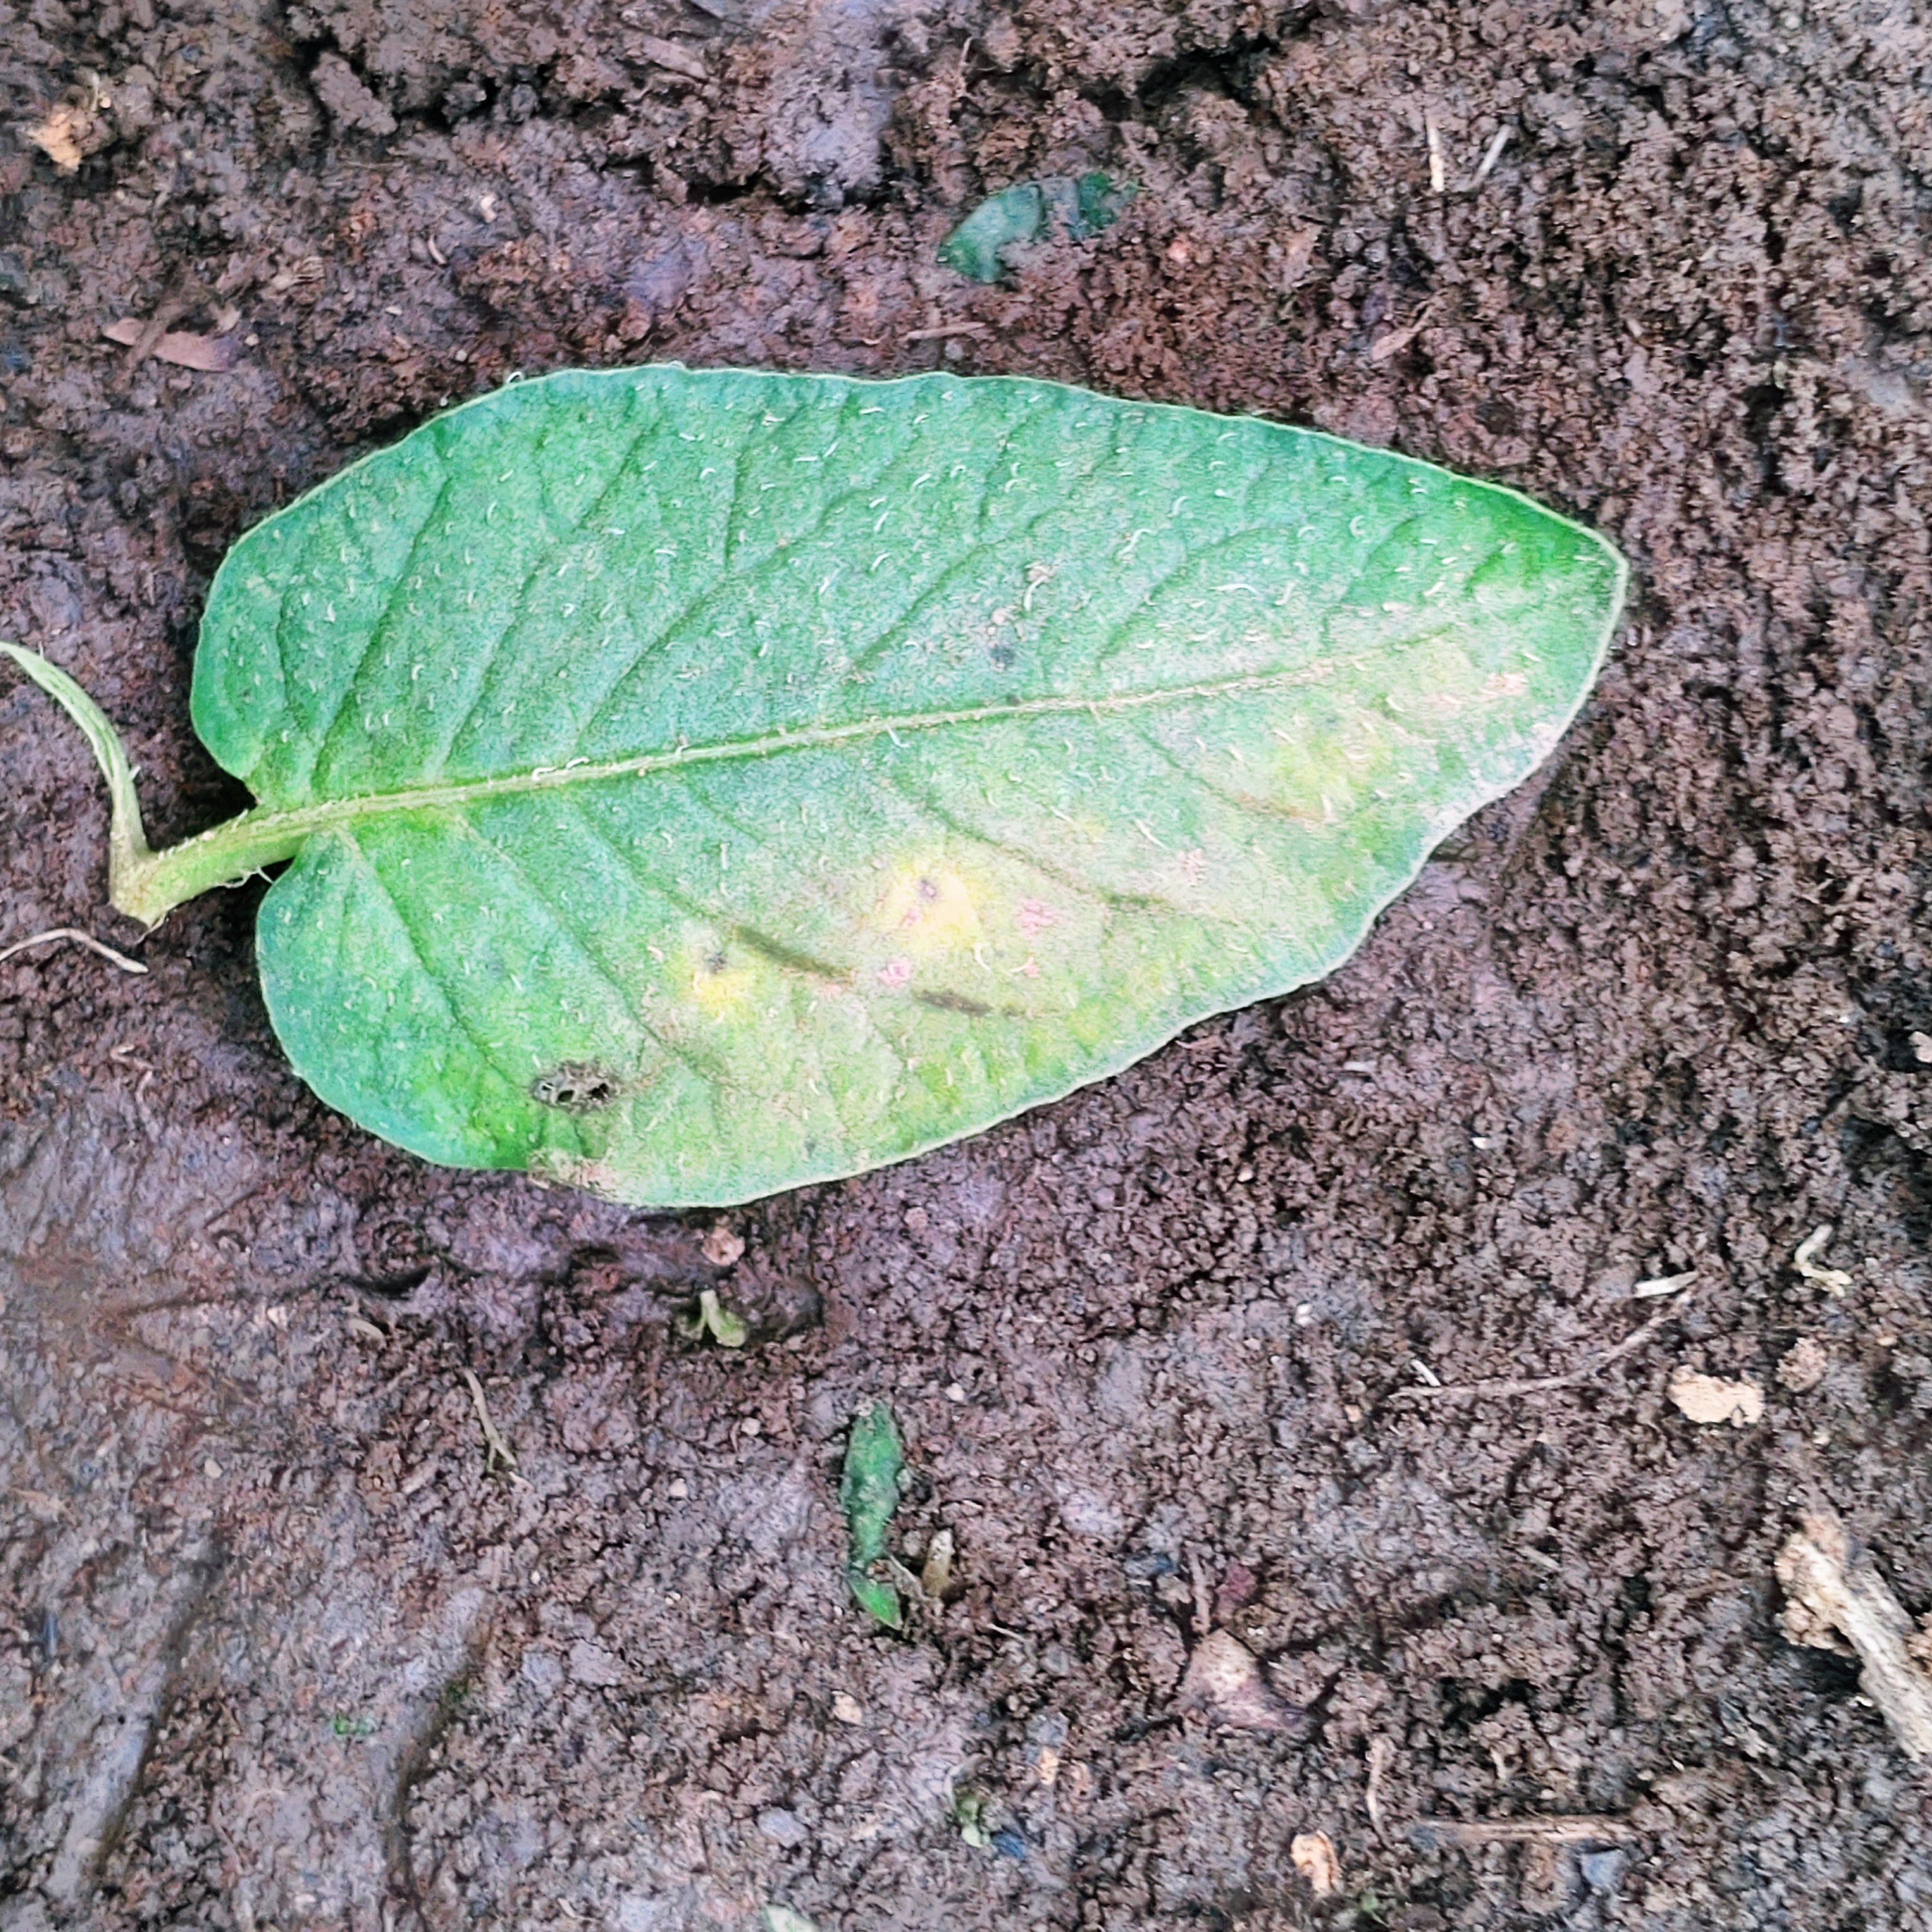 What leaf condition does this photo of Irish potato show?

late blight
